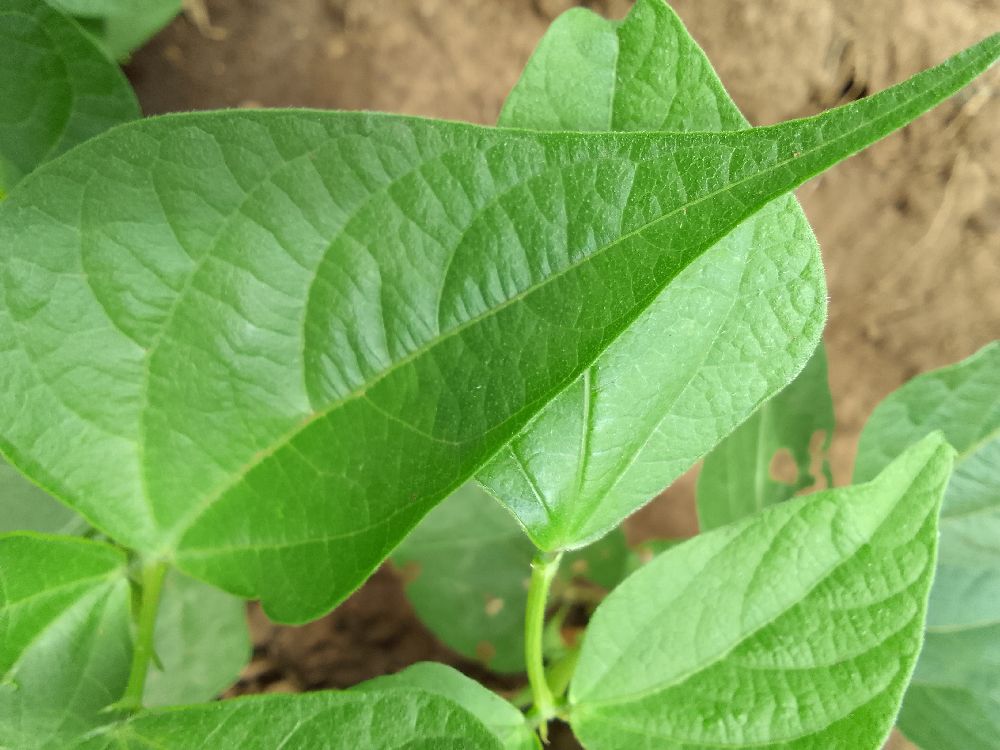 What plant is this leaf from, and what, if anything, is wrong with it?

common bean, healthy
